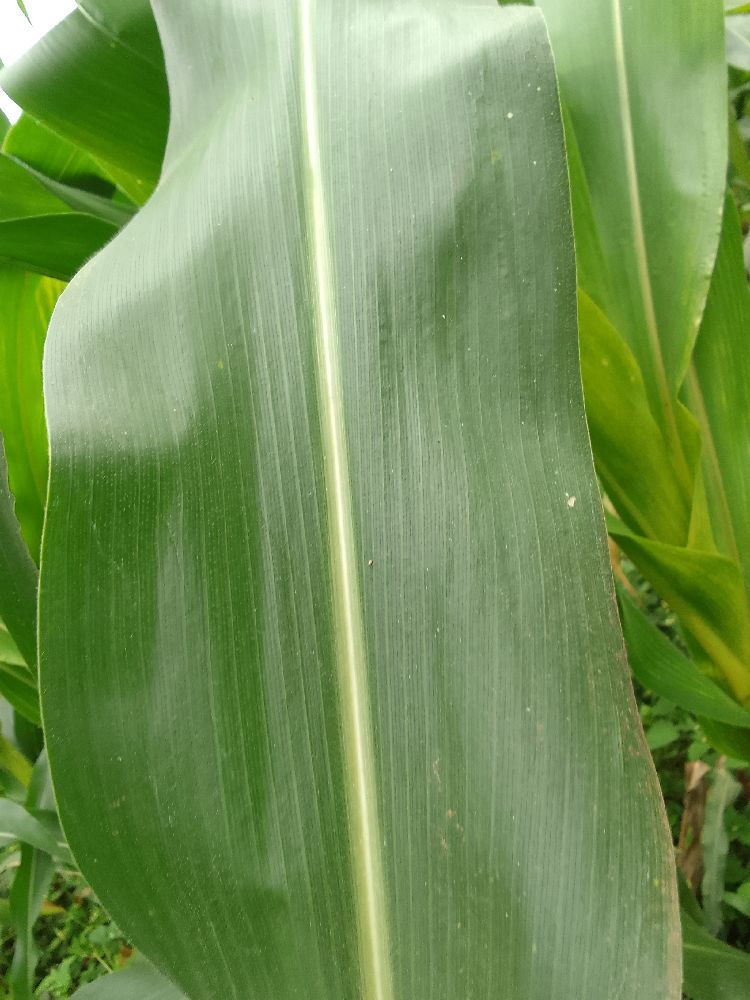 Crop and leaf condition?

maize, healthy
